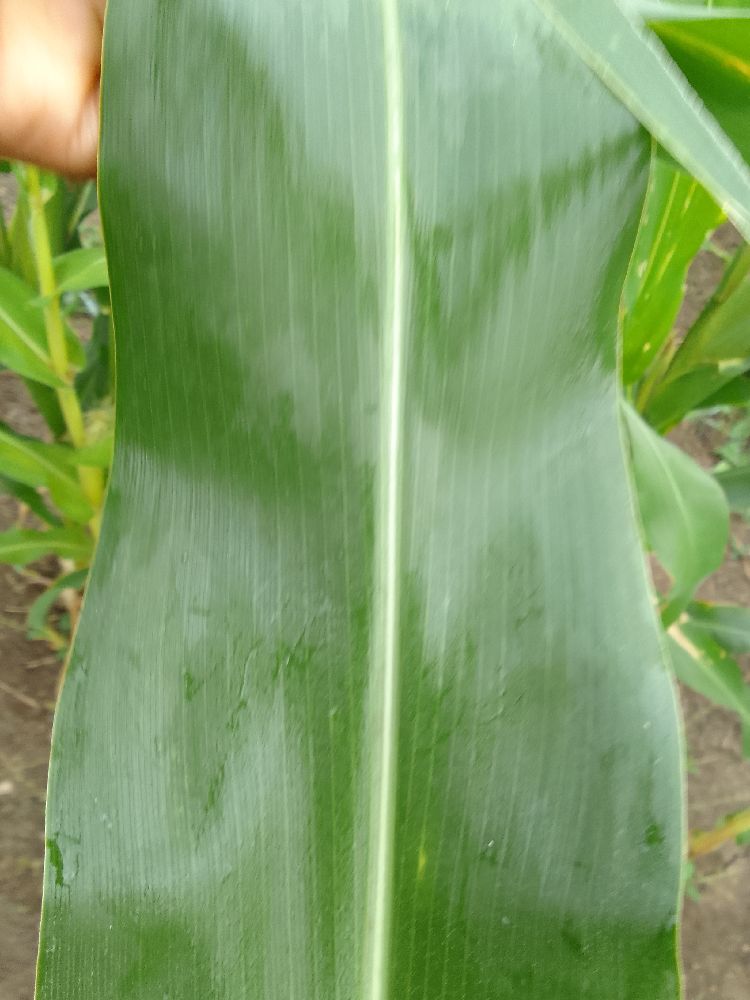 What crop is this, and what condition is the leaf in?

maize, healthy
